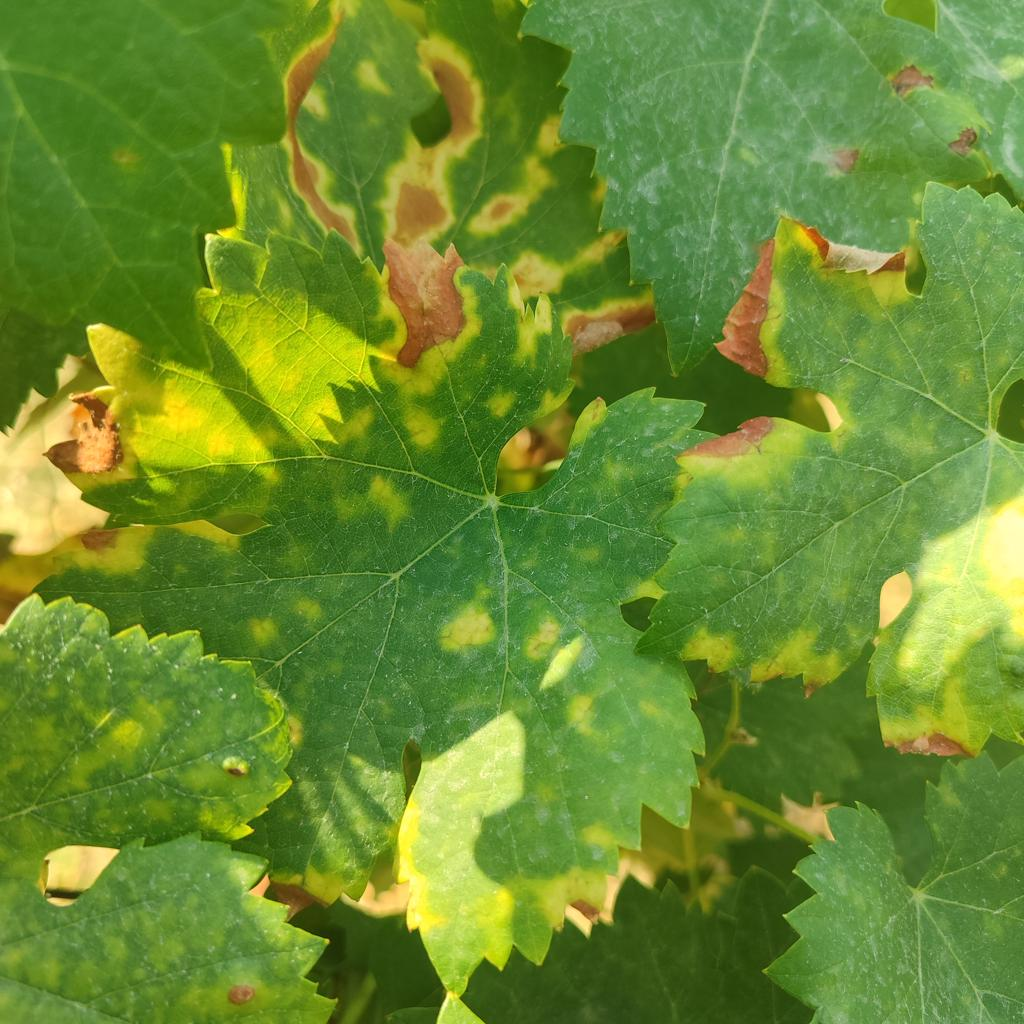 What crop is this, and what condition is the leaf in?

grapevine, esca complex
